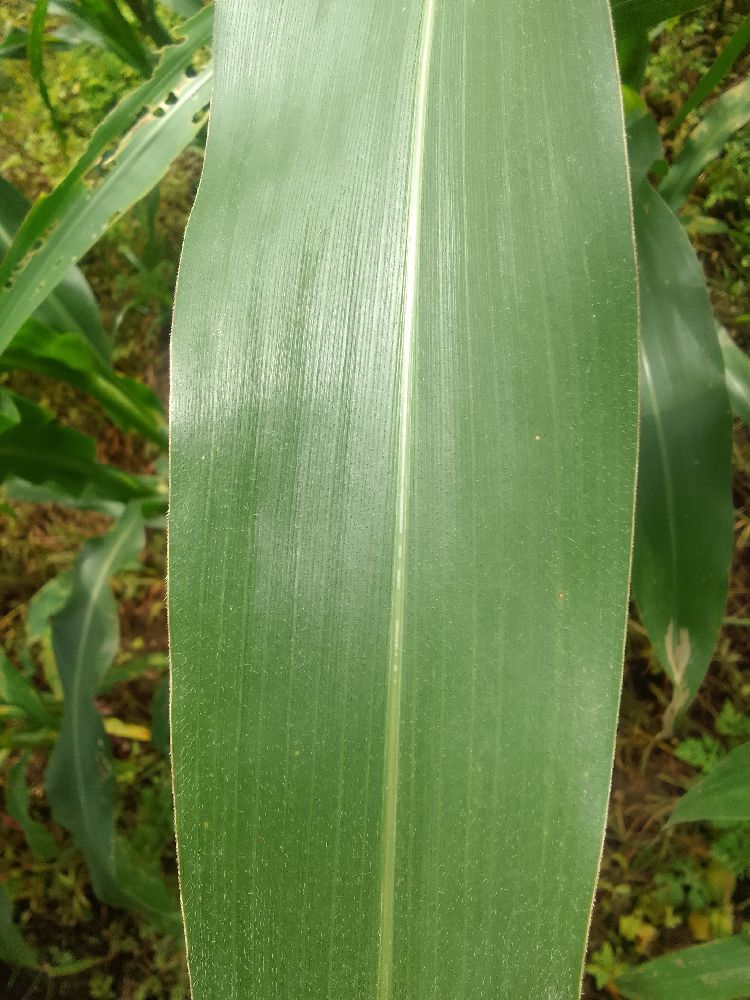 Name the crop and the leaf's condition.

maize, healthy
